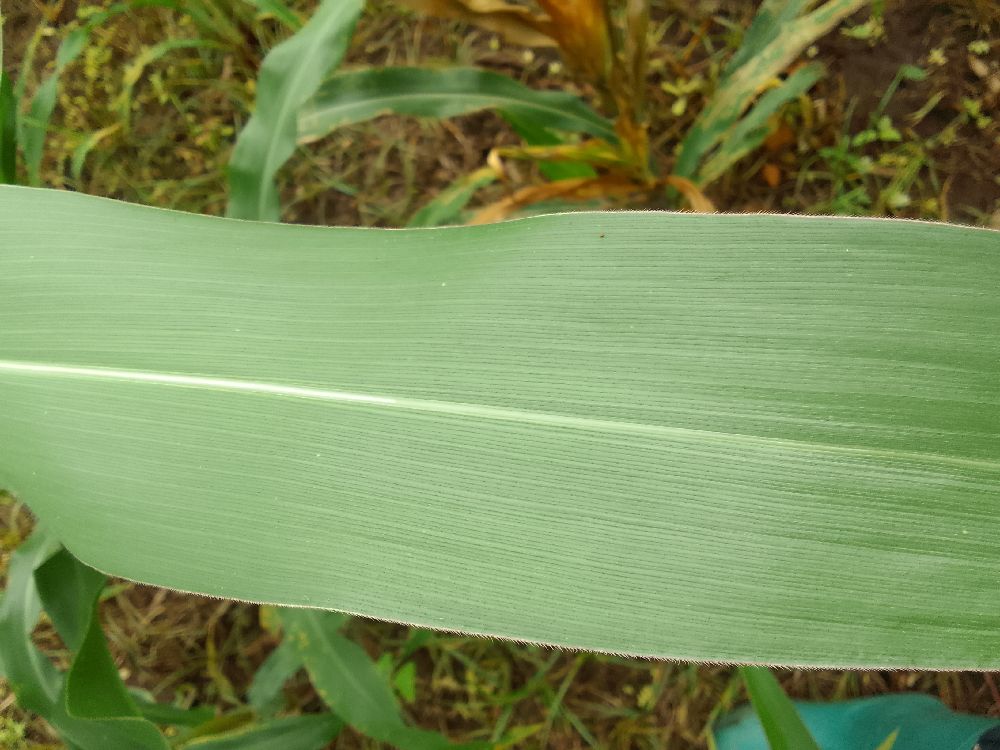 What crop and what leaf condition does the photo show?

maize, healthy
